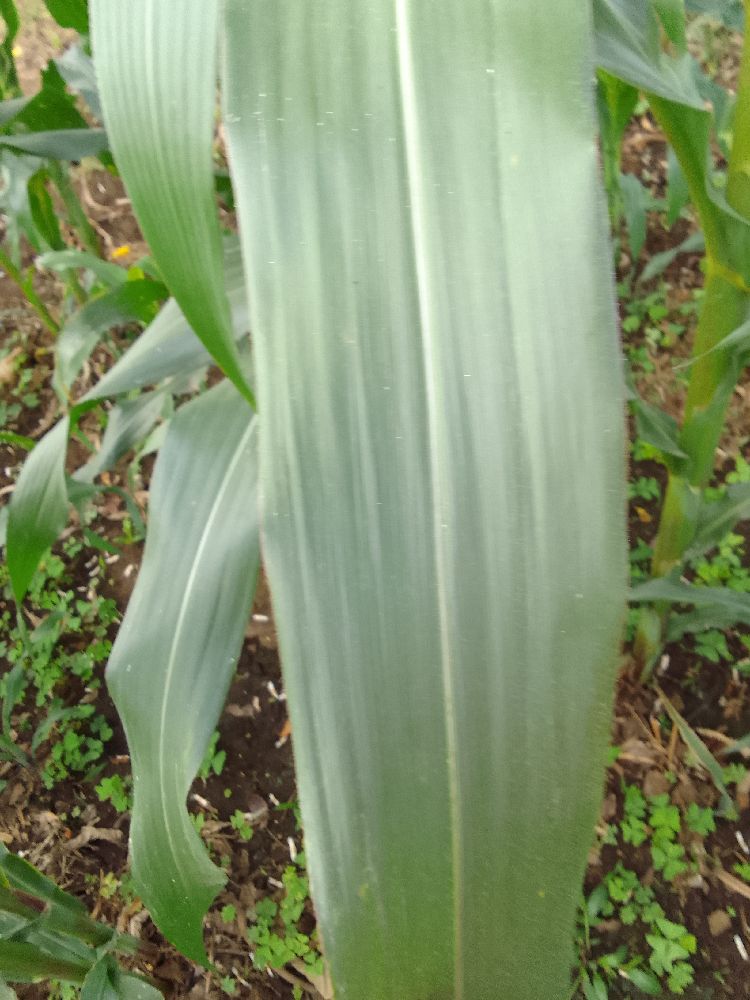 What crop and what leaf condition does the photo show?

maize, healthy
